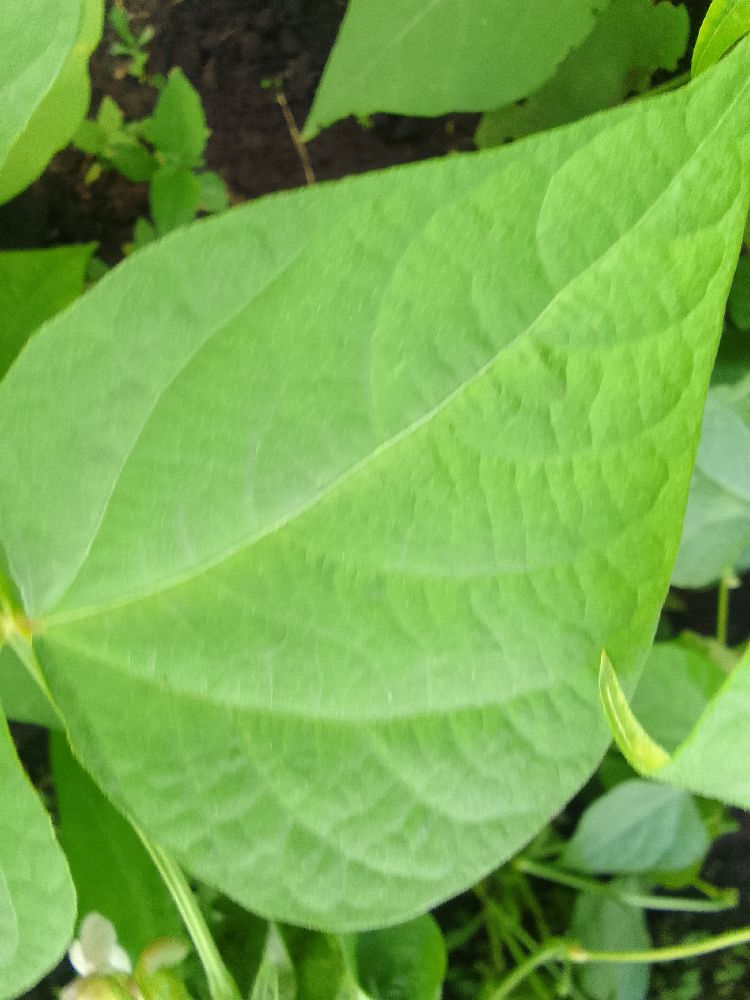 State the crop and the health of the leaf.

common bean, healthy
